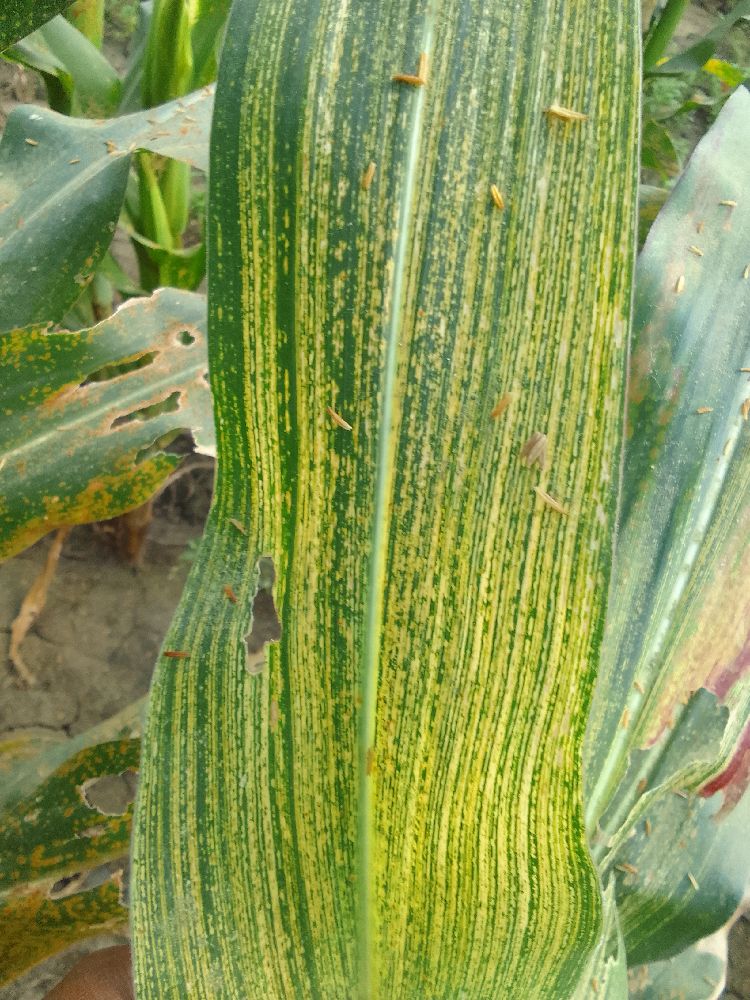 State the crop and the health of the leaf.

maize, maize streak virus
